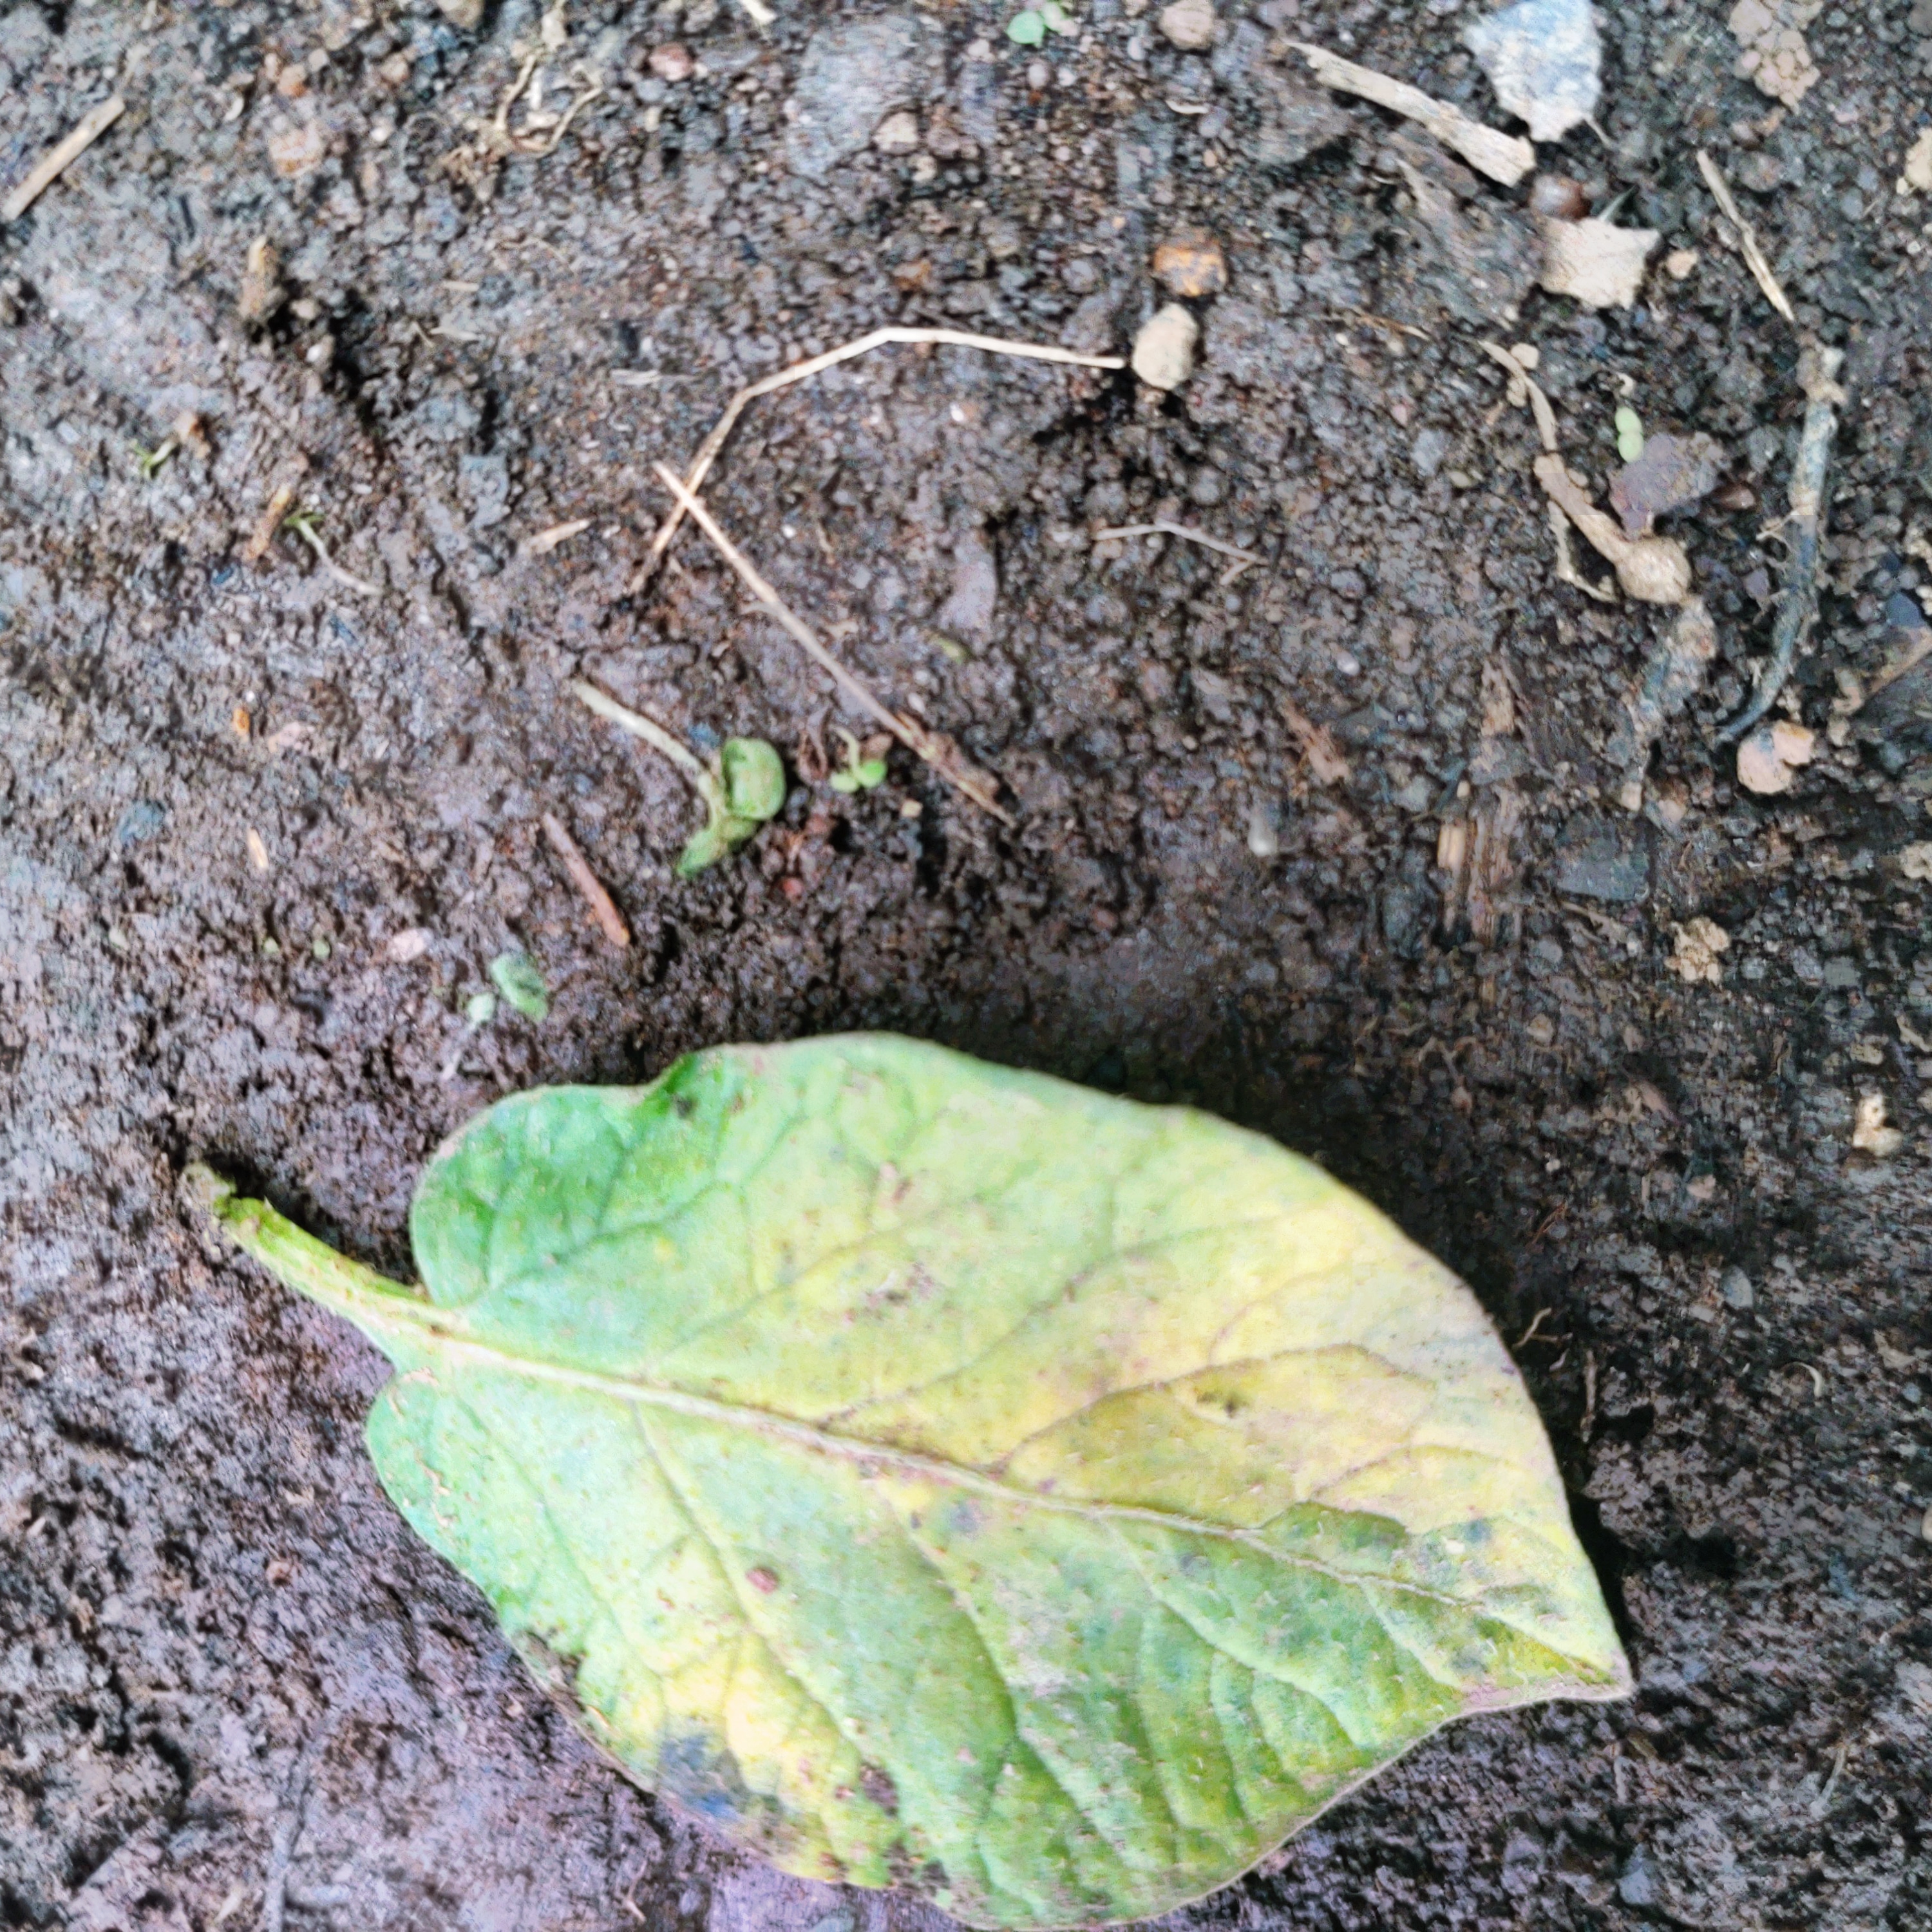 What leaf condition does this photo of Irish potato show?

late blight
